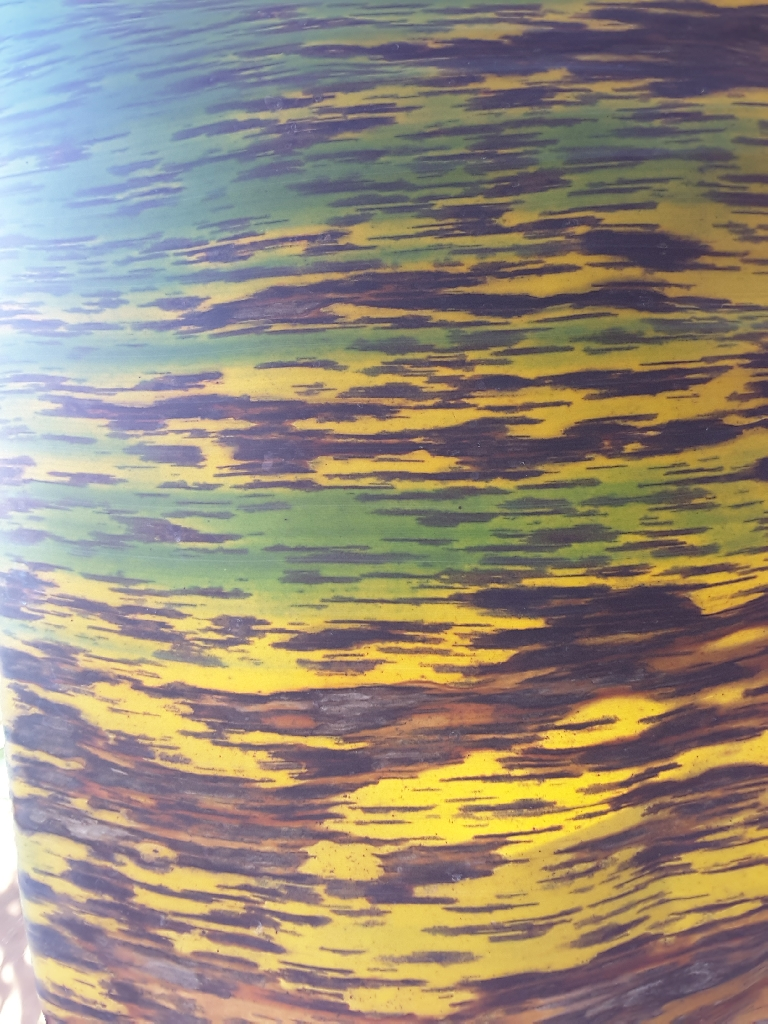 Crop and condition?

banana, black sigatoka
